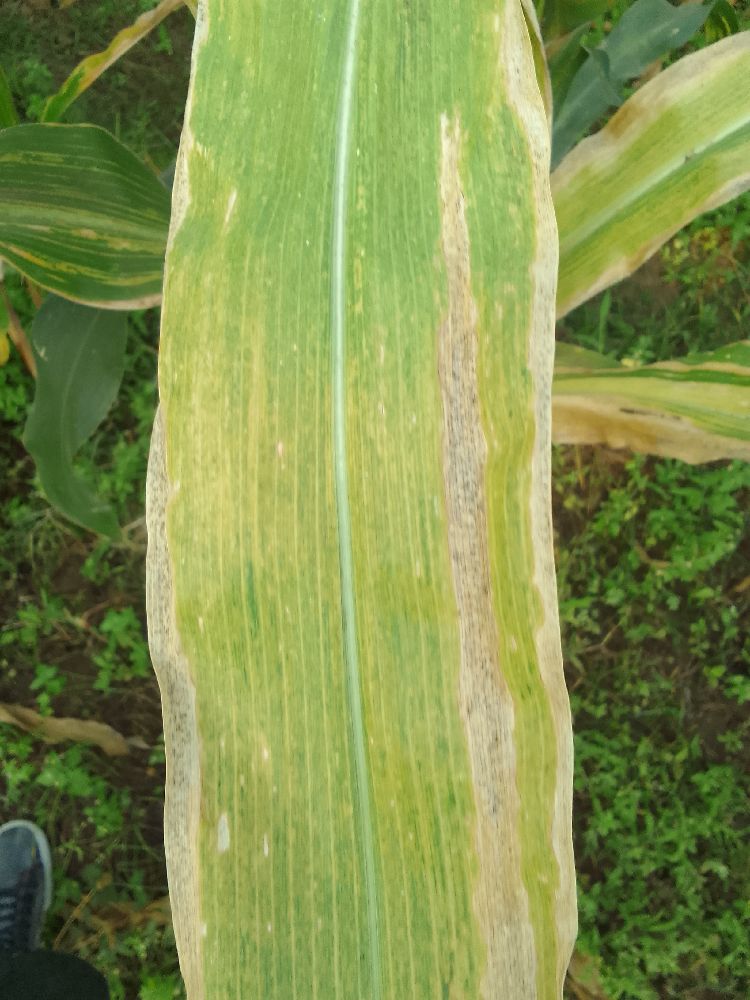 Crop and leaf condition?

maize, maize lethal necrosis
